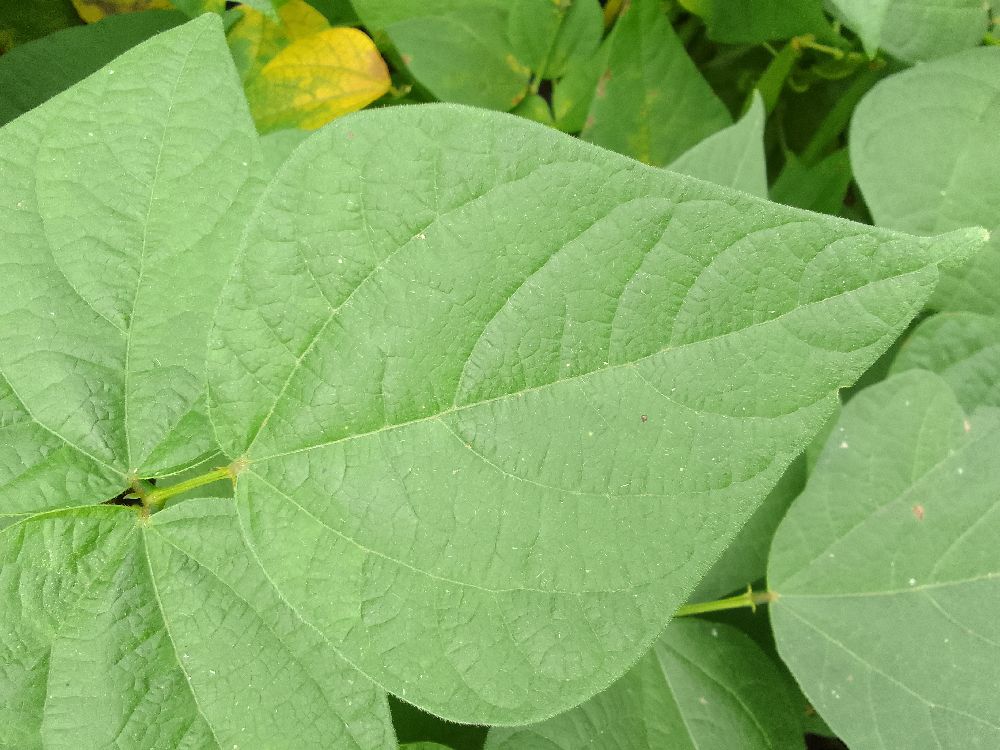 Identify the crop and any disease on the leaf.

common bean, healthy
